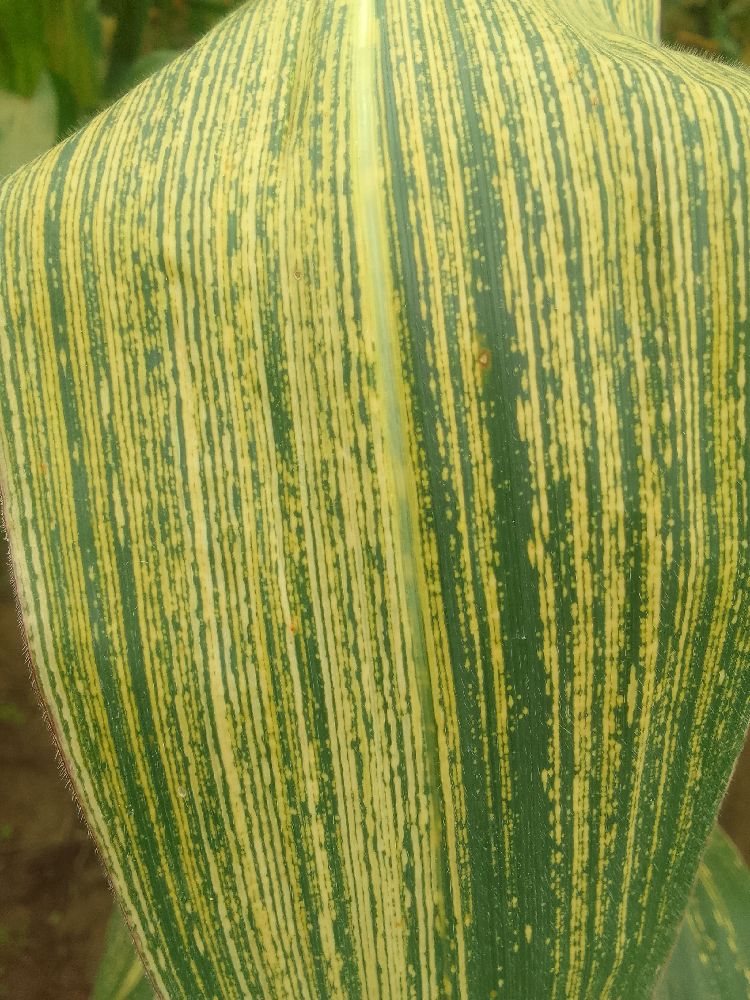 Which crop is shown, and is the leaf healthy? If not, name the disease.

maize, maize streak virus
